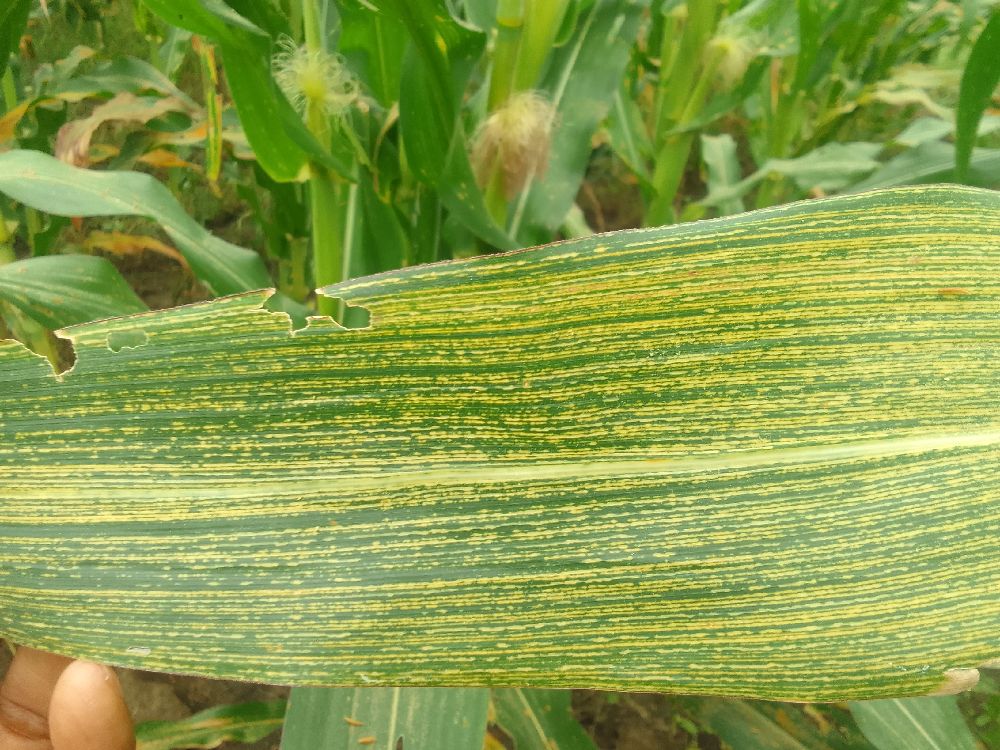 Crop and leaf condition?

maize, maize streak virus
